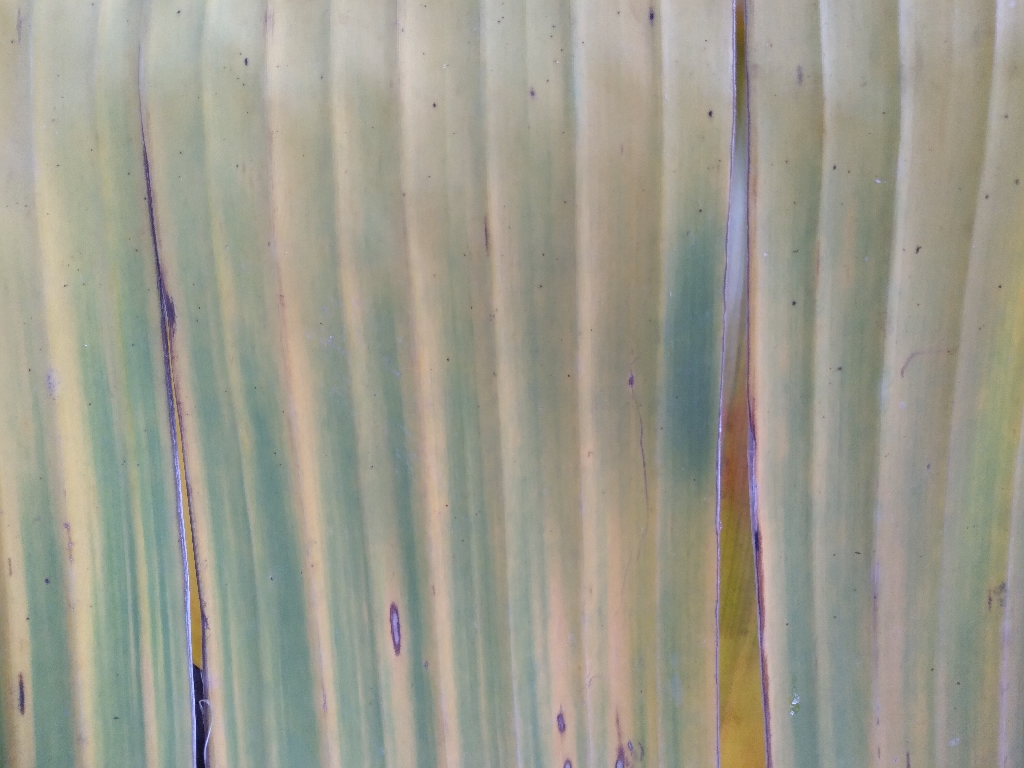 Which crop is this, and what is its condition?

banana, fusarium wilt race 1
